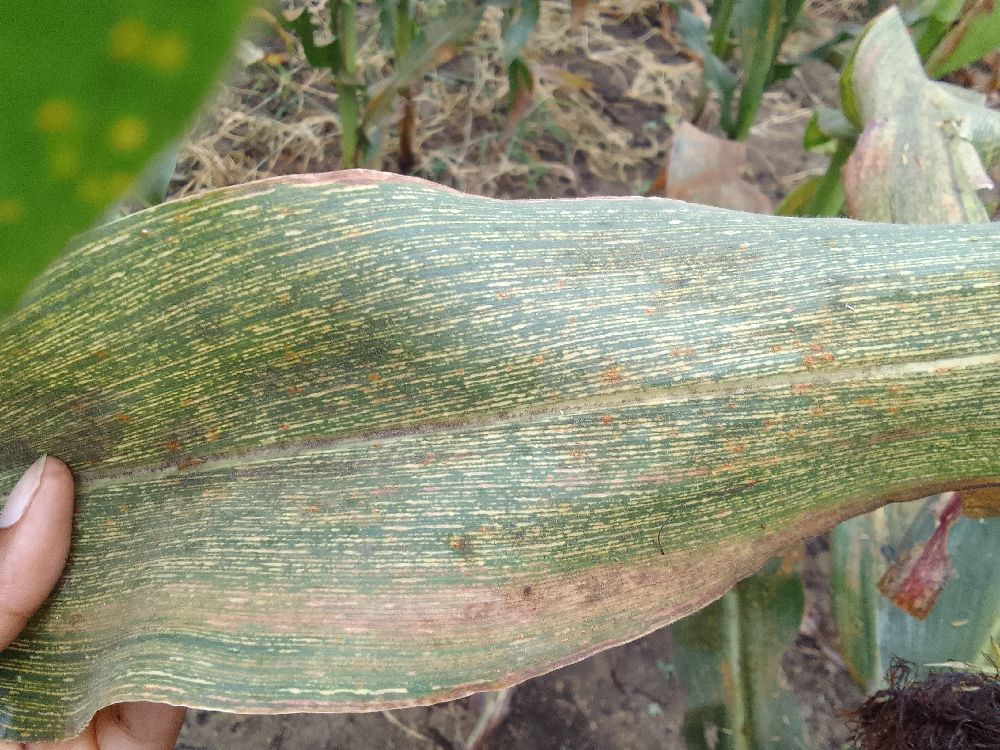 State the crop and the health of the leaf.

maize, maize streak virus
